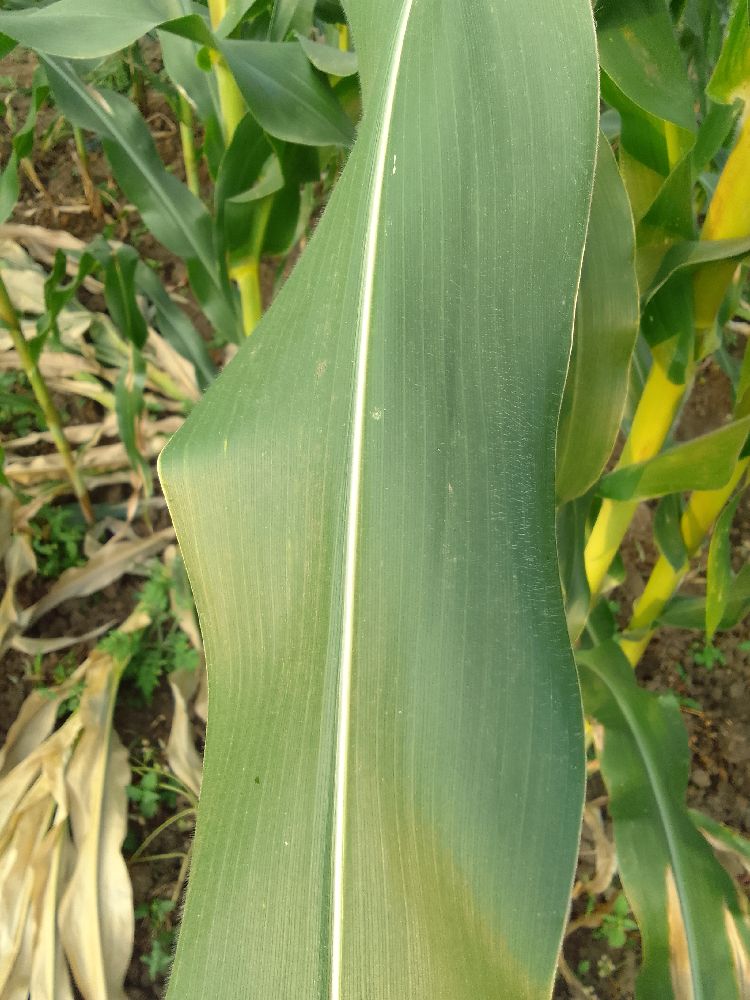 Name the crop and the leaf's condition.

maize, healthy
